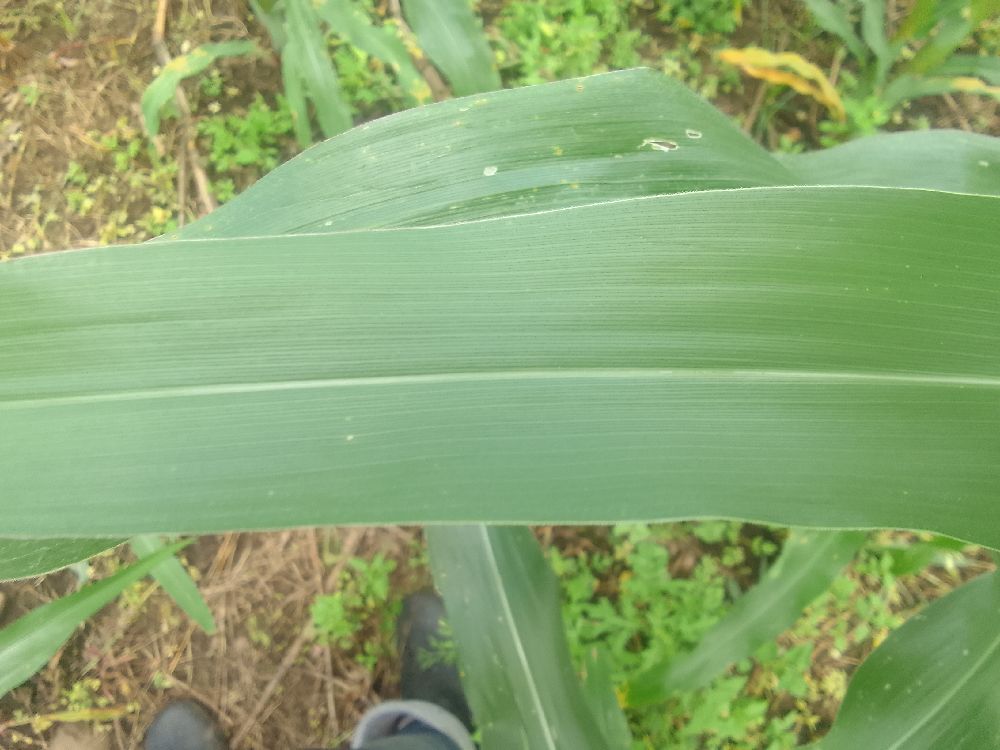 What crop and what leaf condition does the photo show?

maize, healthy
